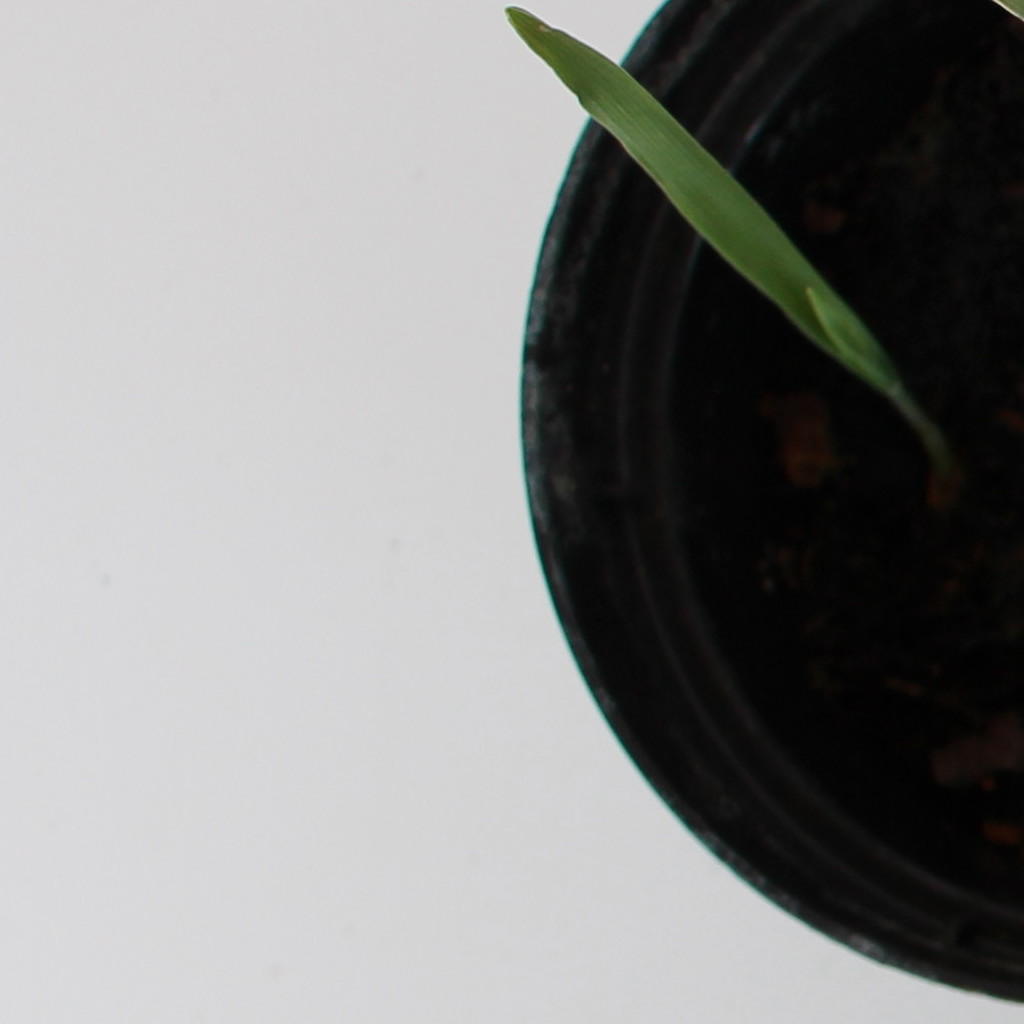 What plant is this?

Avena sterilis
